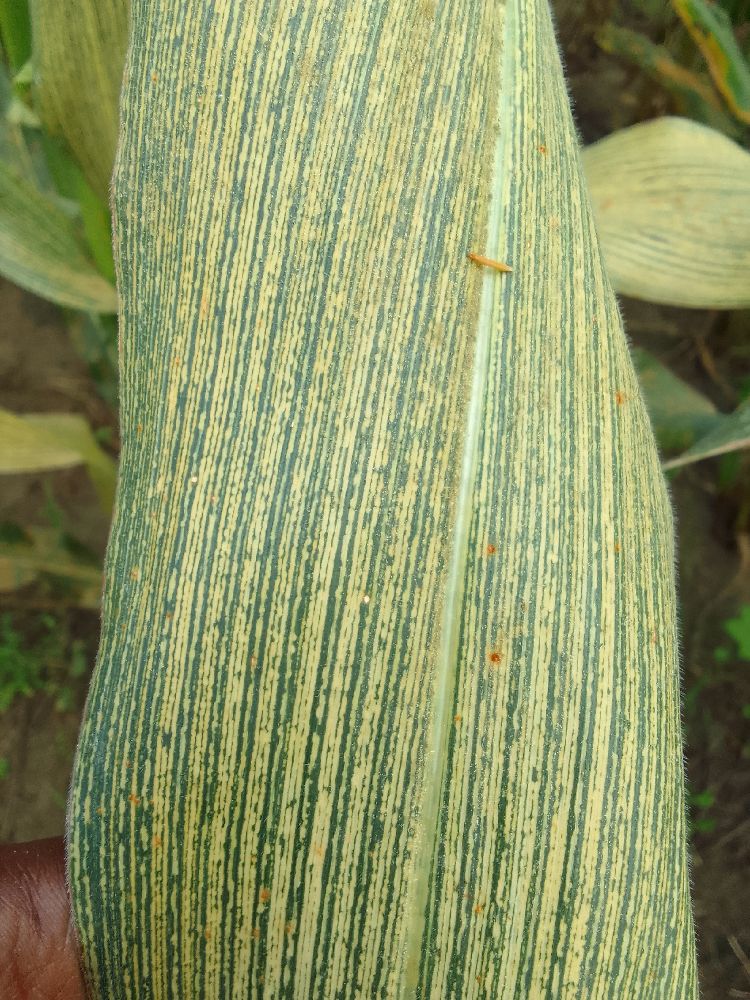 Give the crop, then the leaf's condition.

maize, maize streak virus
